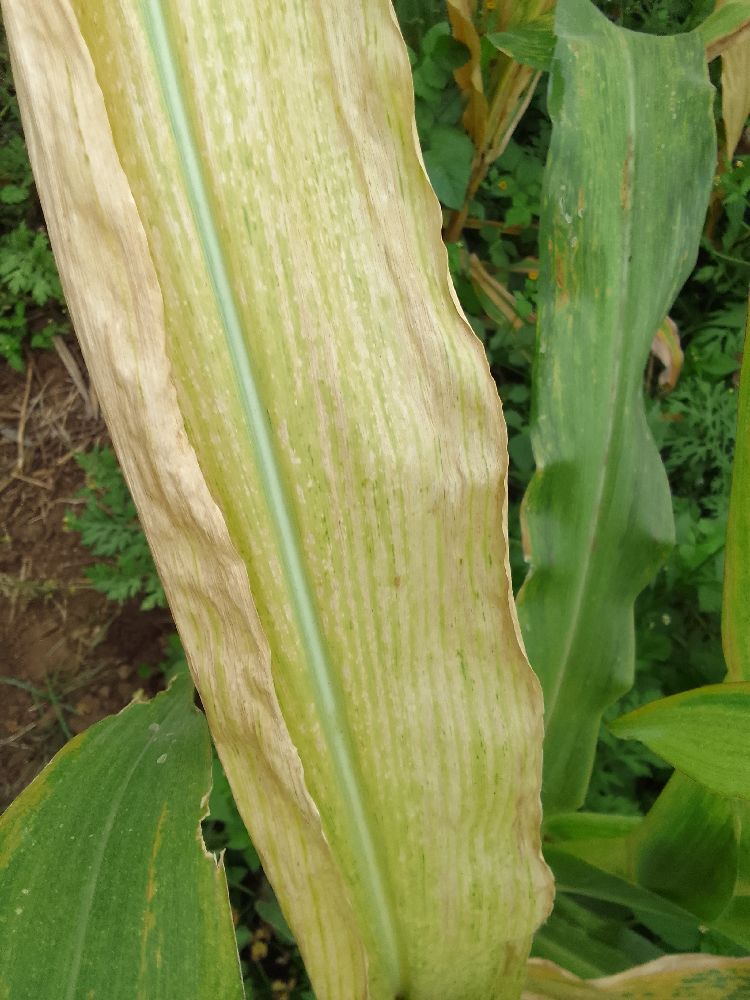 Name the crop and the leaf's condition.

maize, maize lethal necrosis
